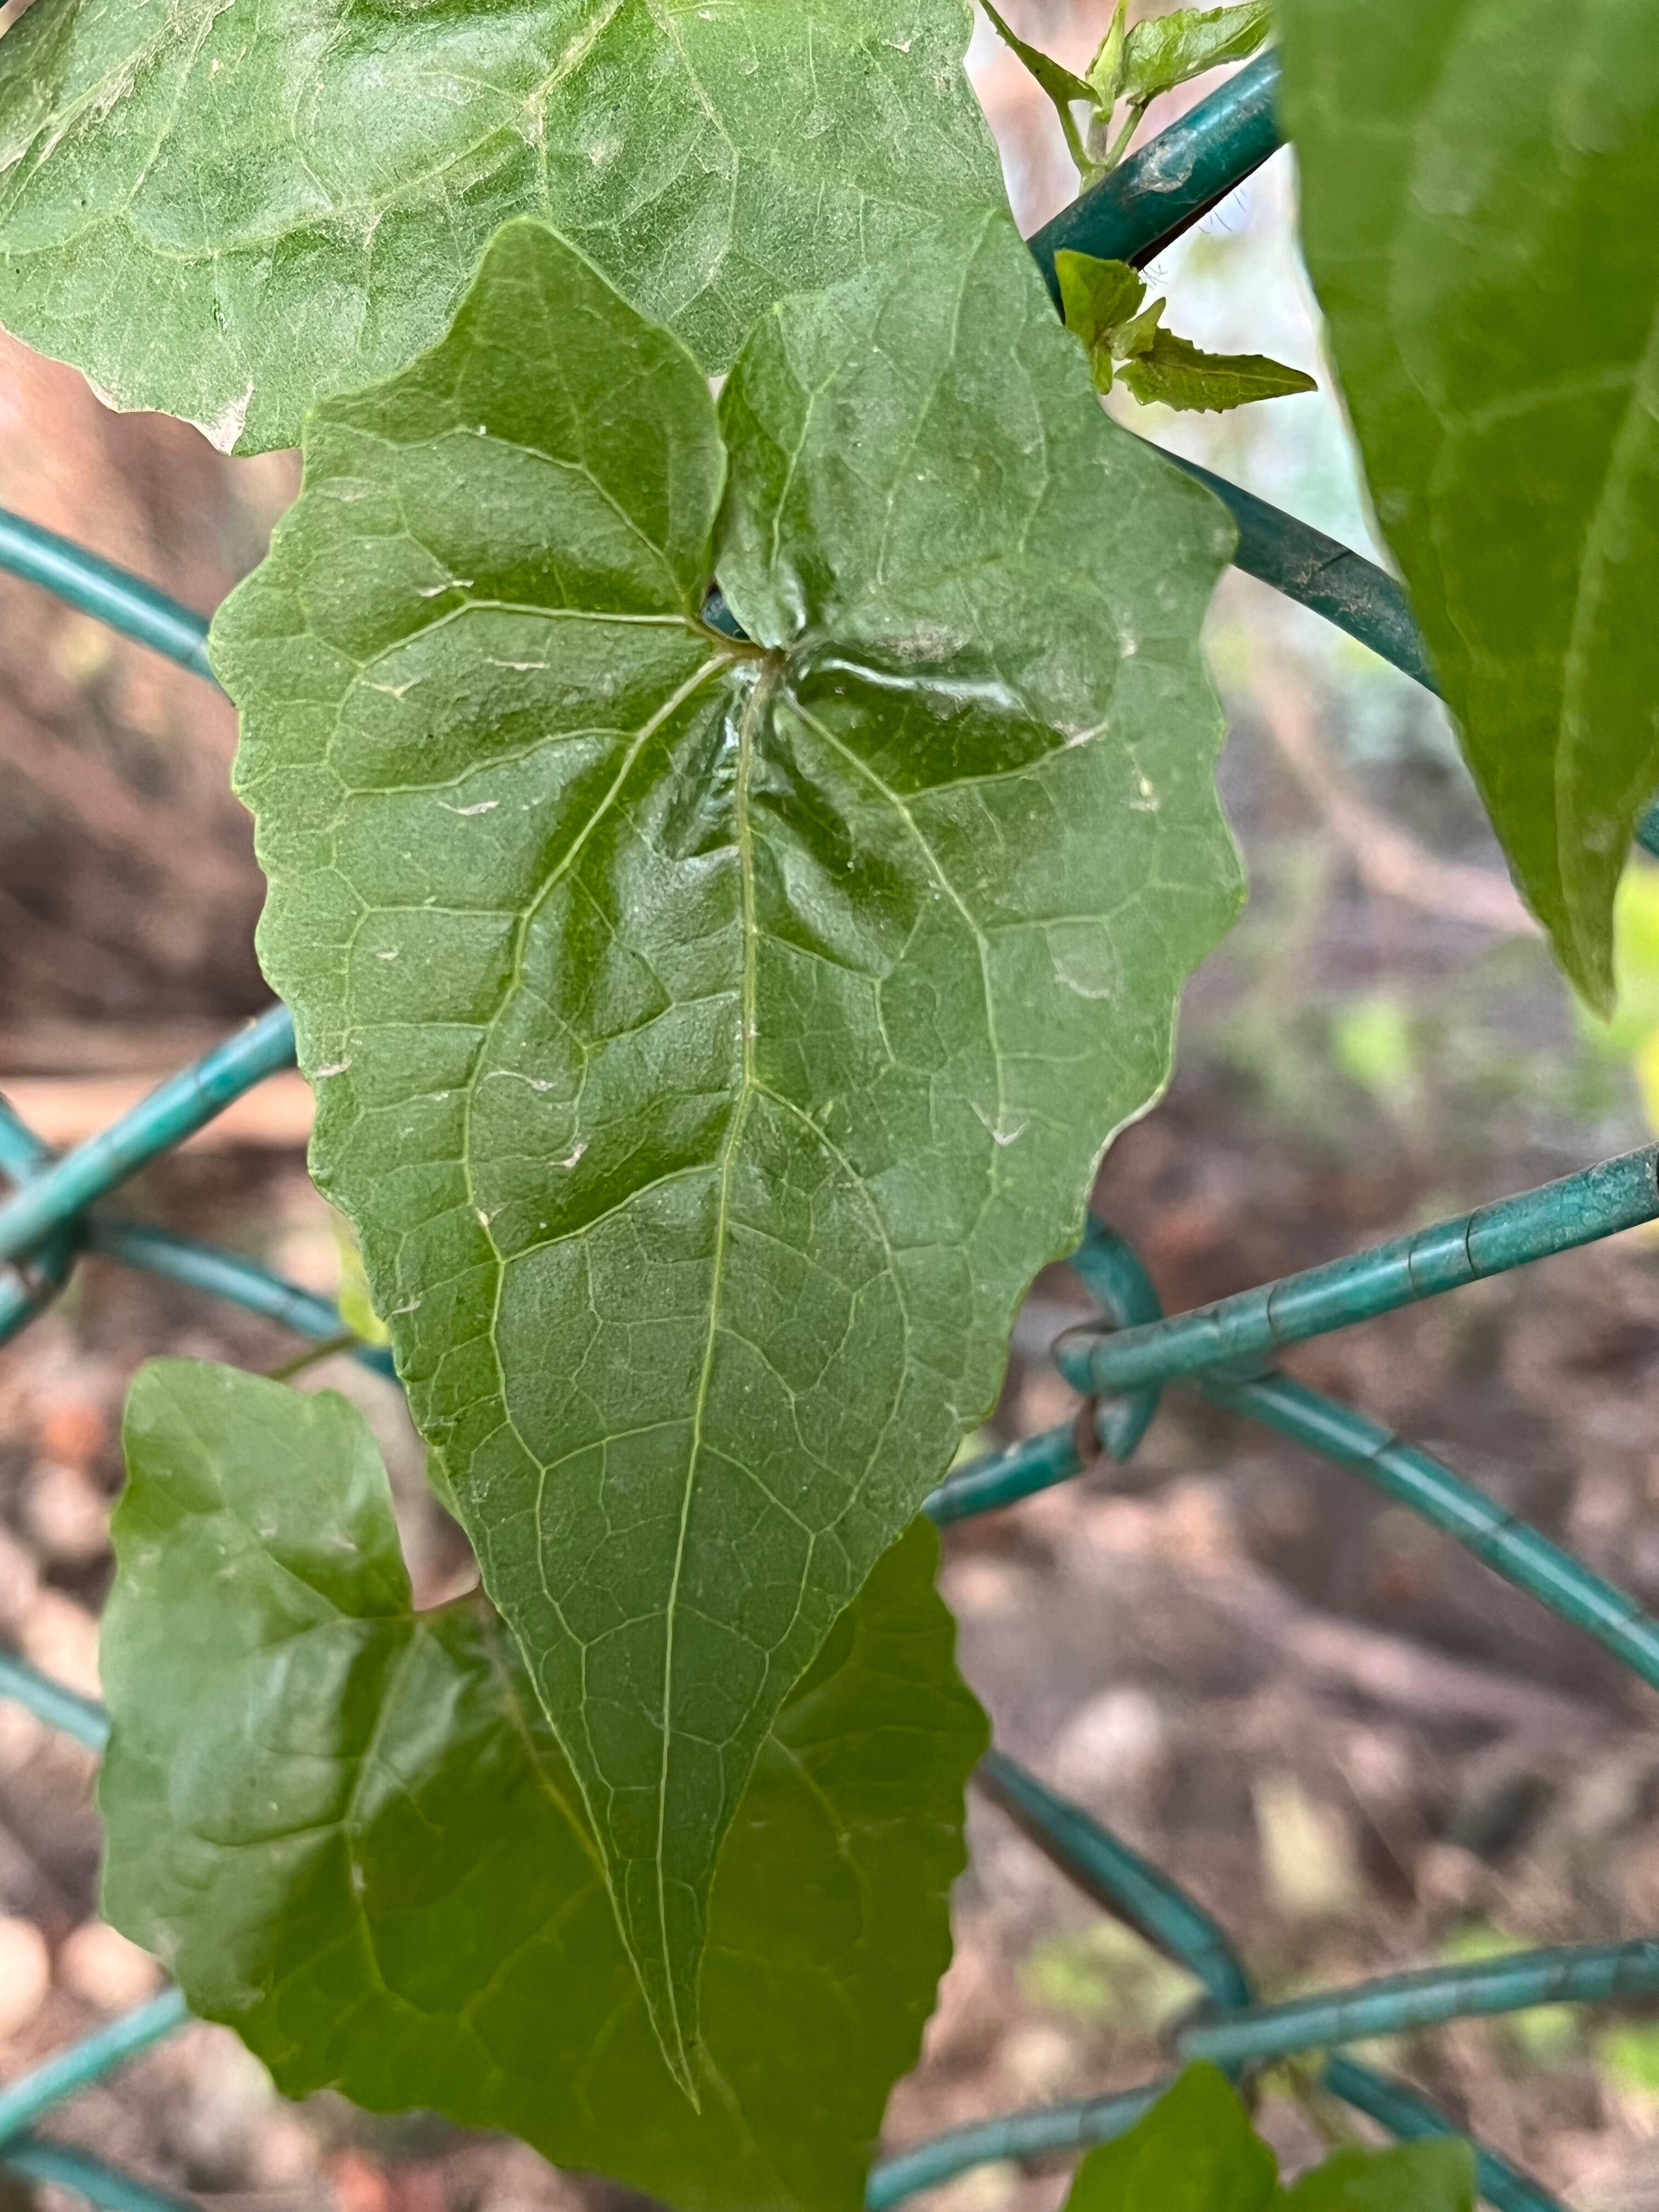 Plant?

bitter vine
